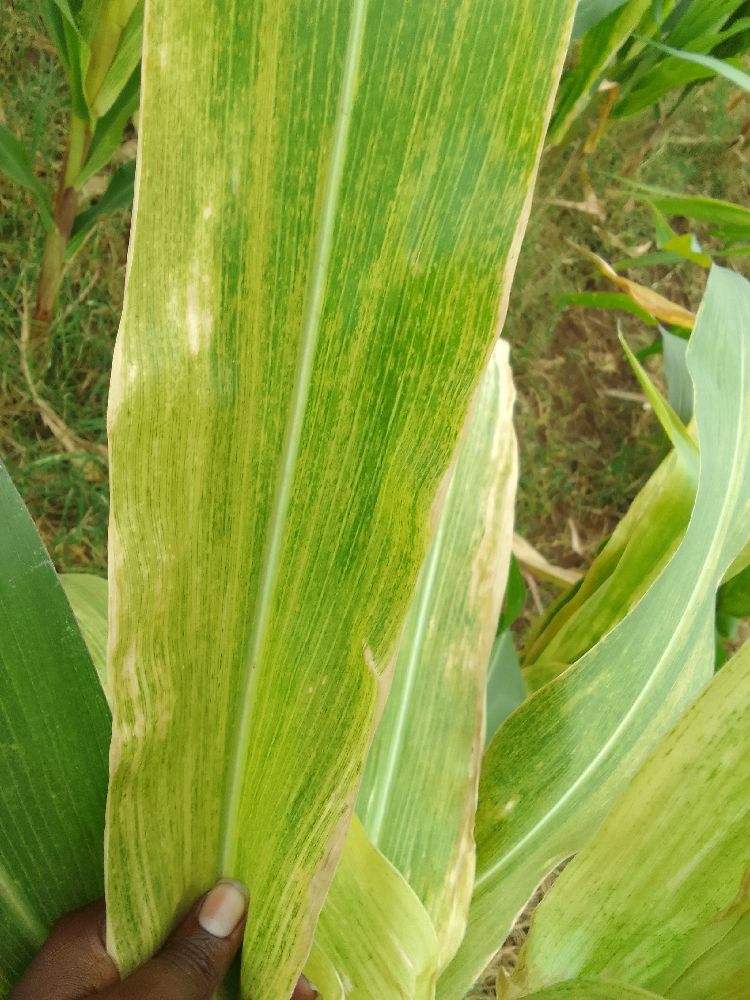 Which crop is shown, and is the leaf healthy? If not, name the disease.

maize, maize lethal necrosis
